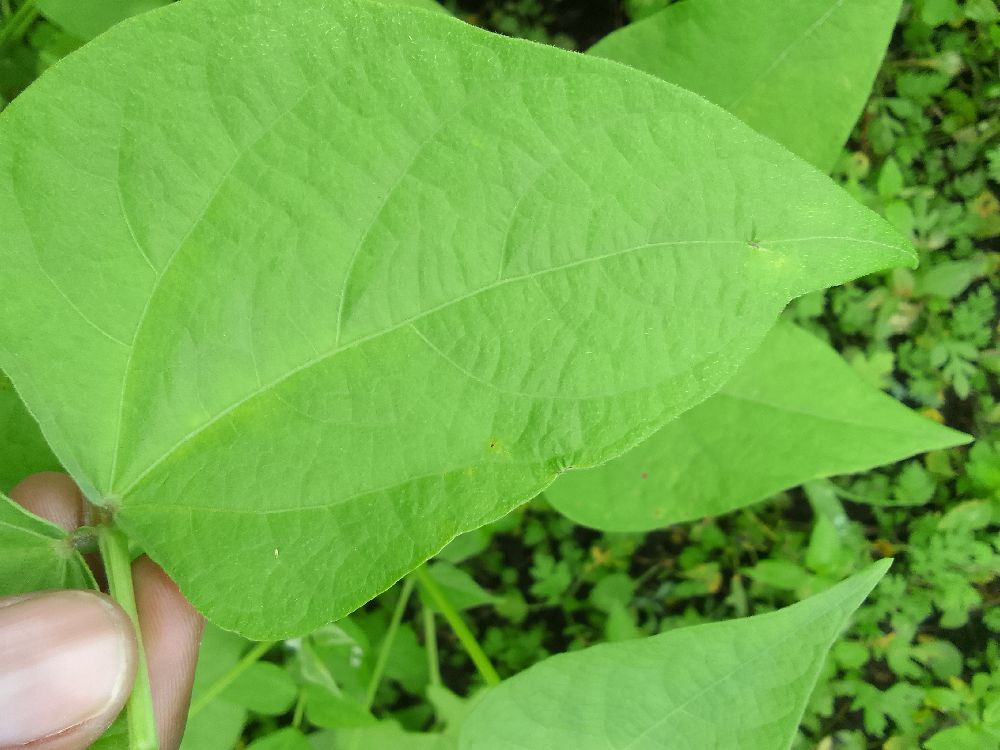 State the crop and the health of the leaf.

common bean, healthy
